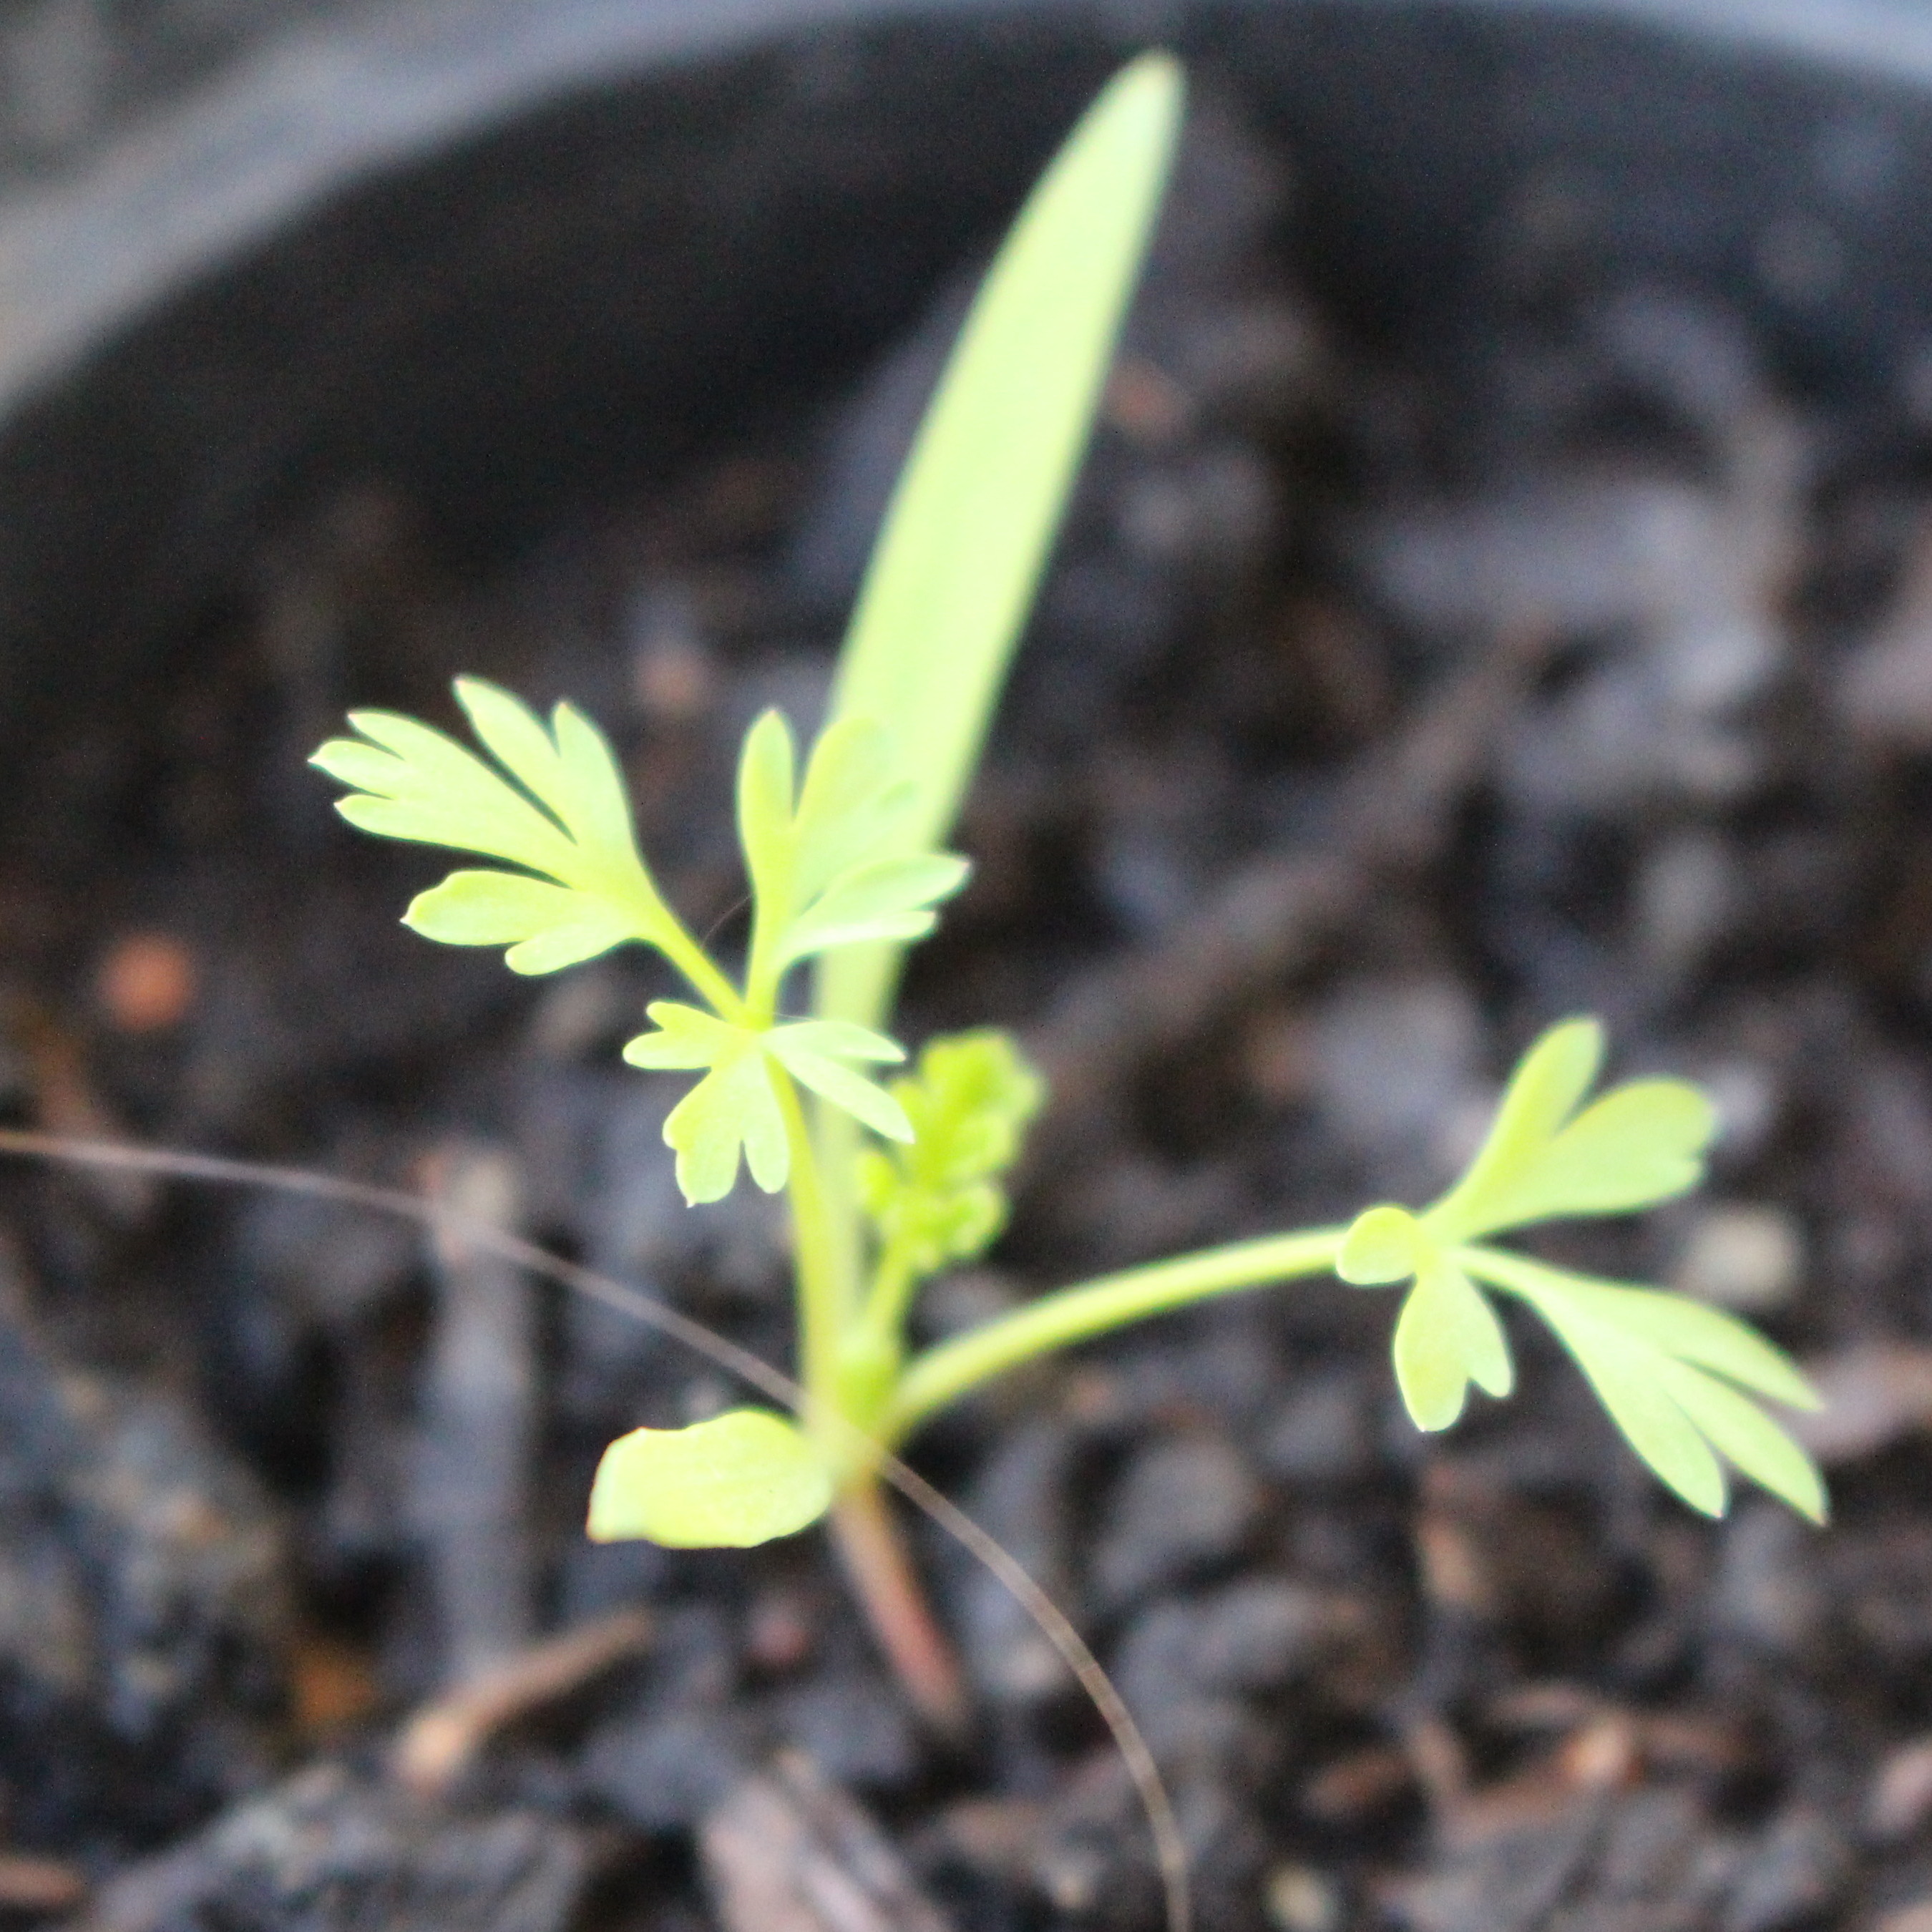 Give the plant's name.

Fumaria officinalis
